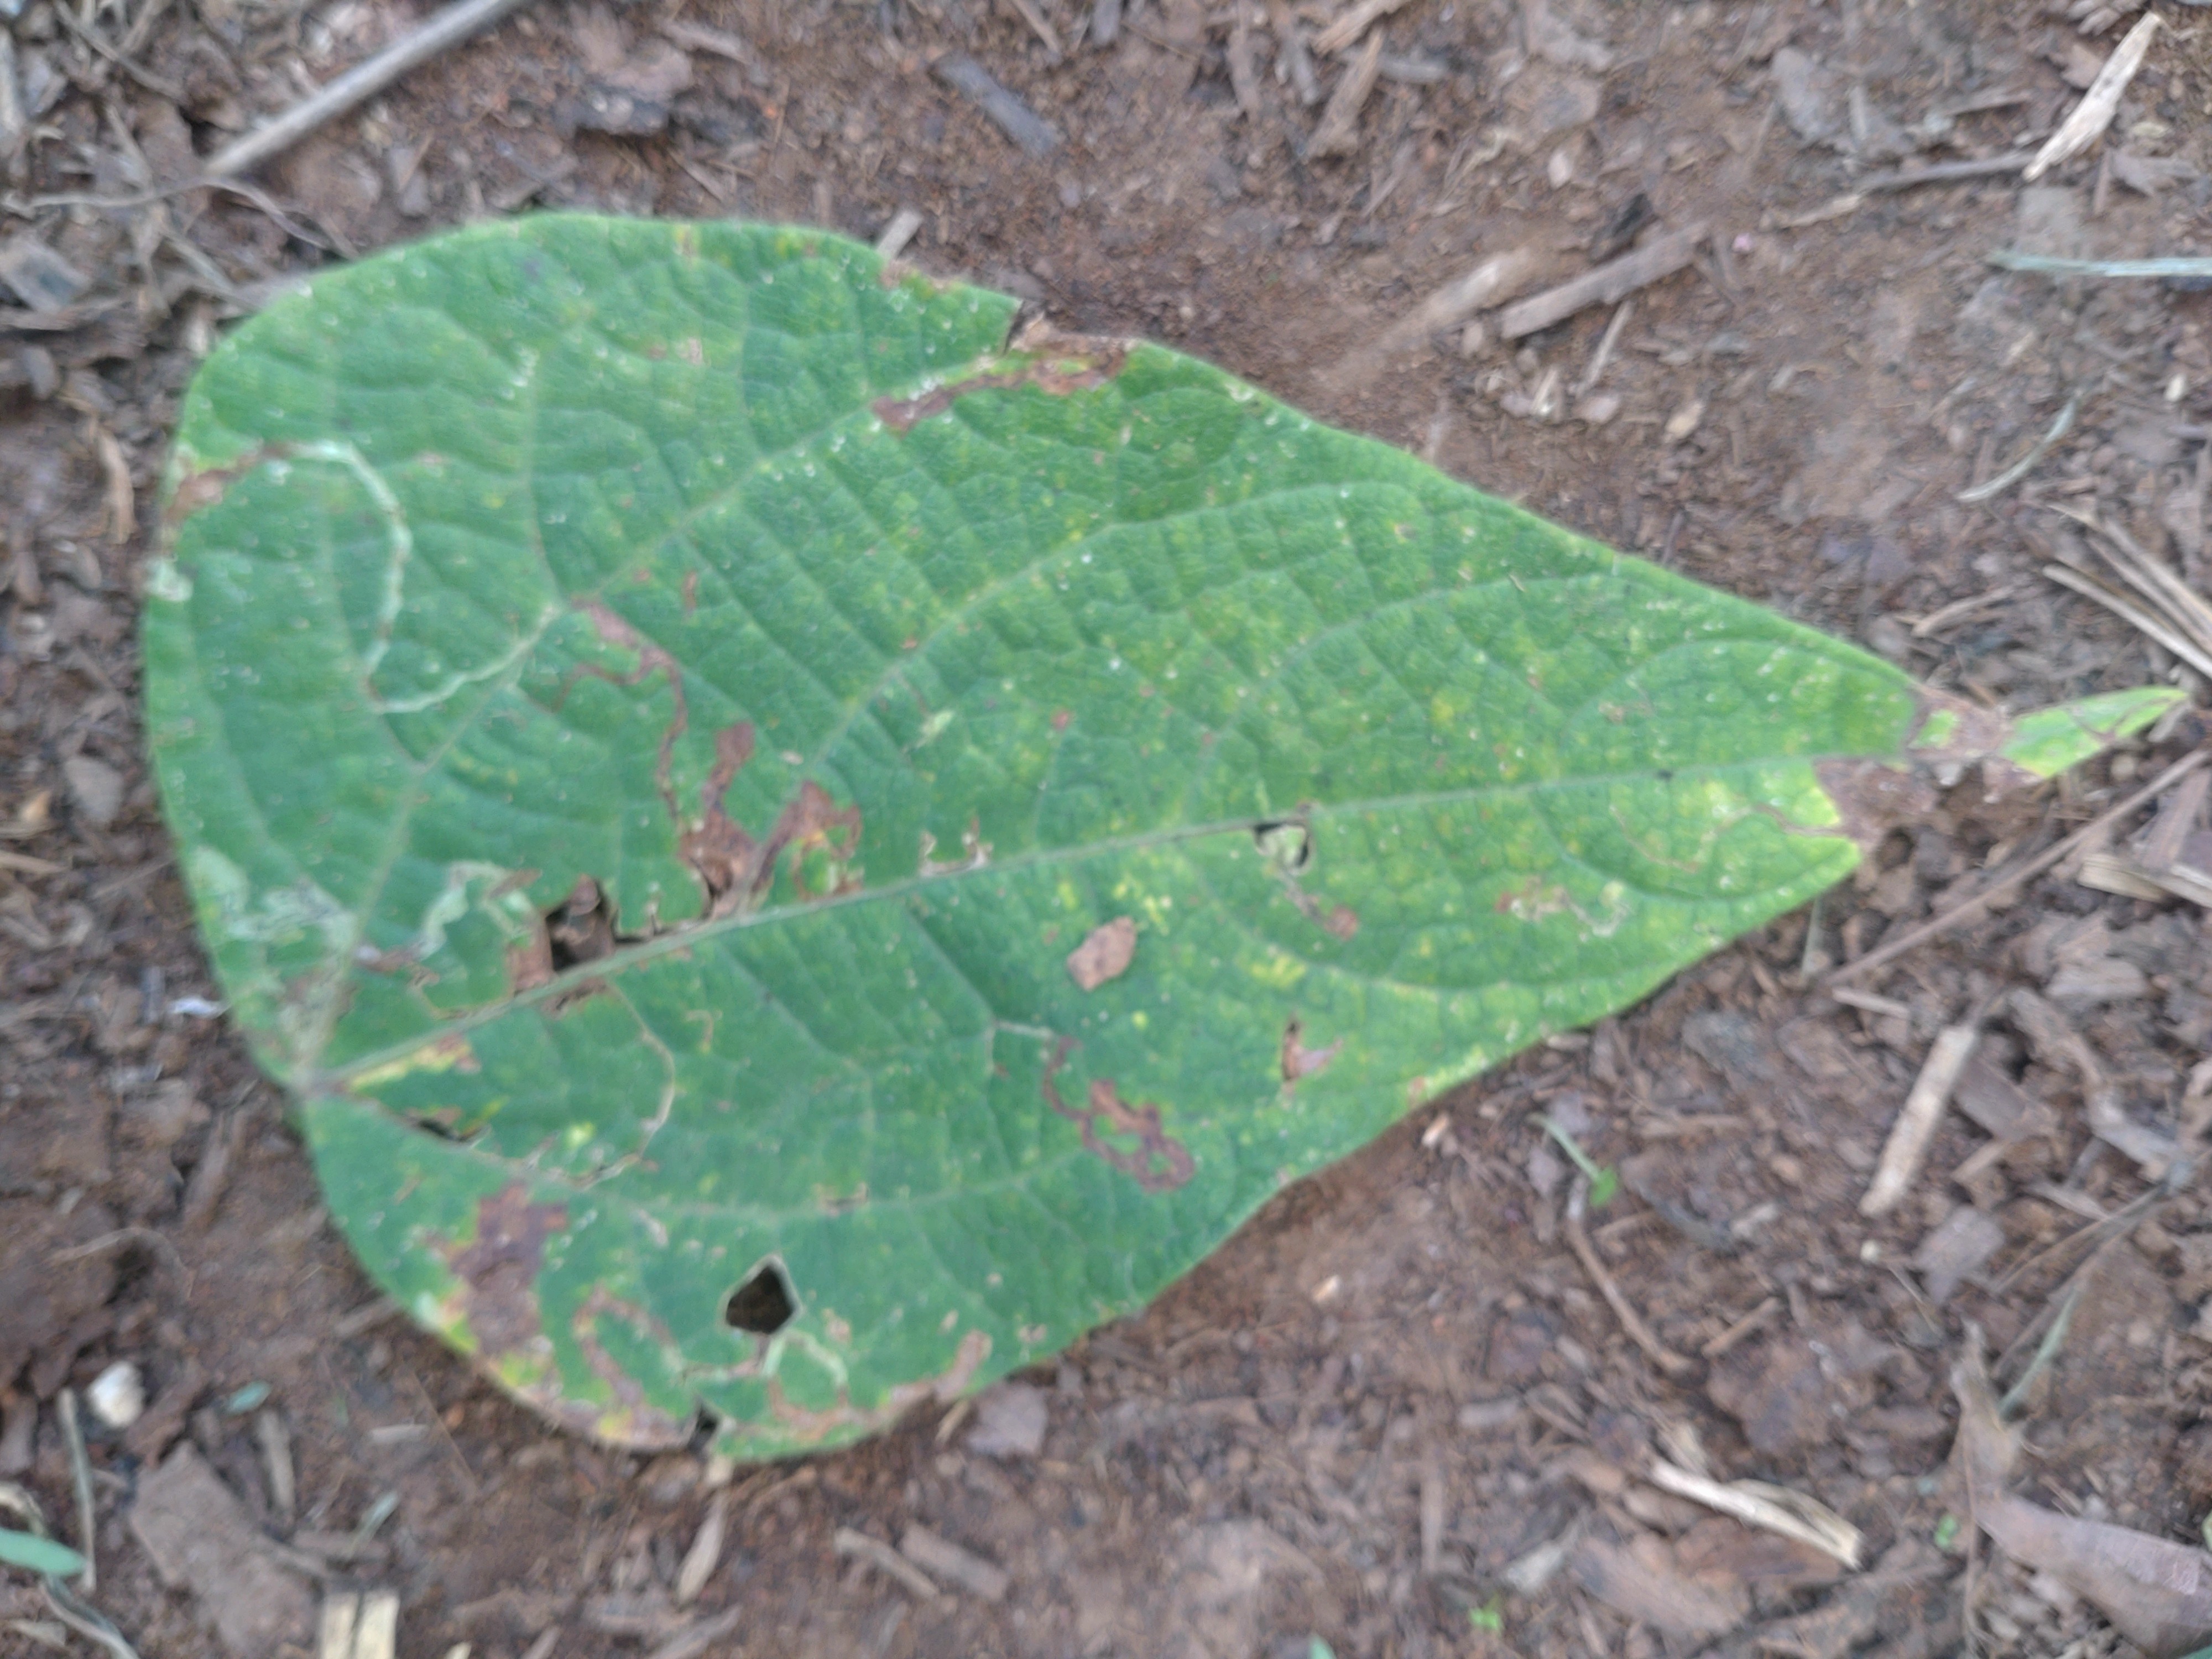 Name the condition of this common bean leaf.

anthracnose
